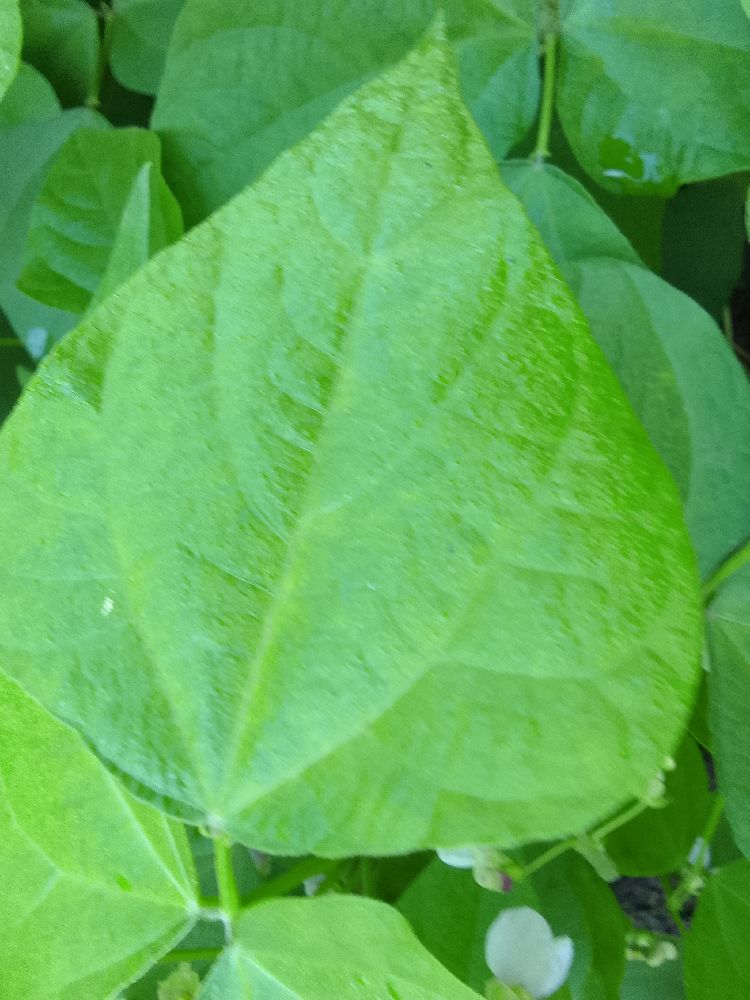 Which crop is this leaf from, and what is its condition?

common bean, healthy
